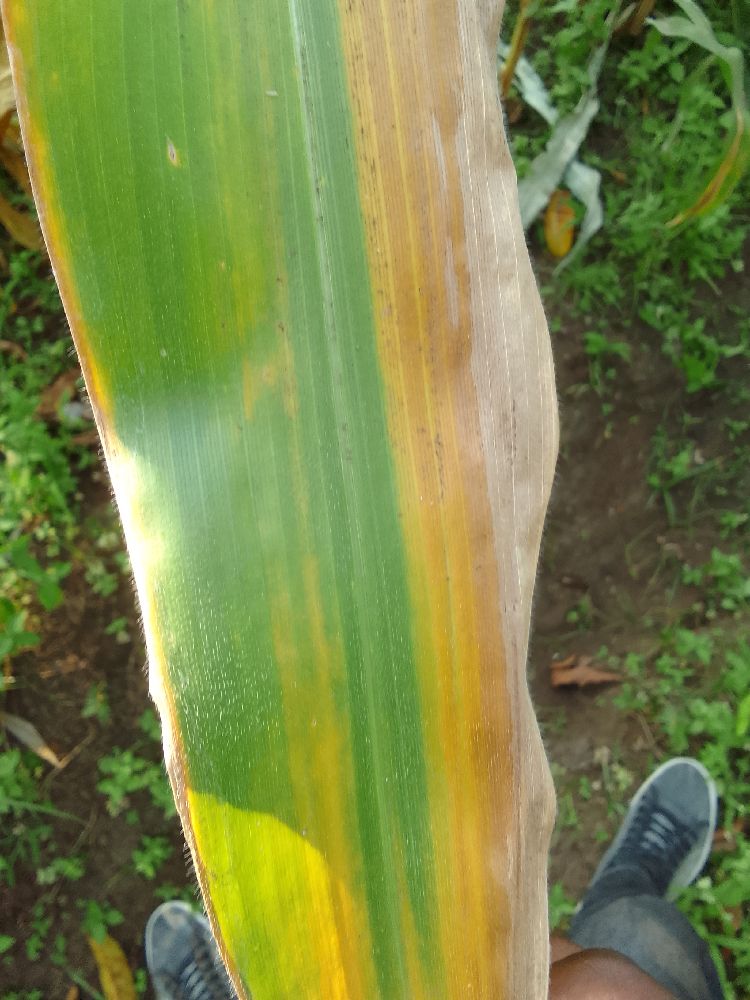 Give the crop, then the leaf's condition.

maize, maize lethal necrosis
